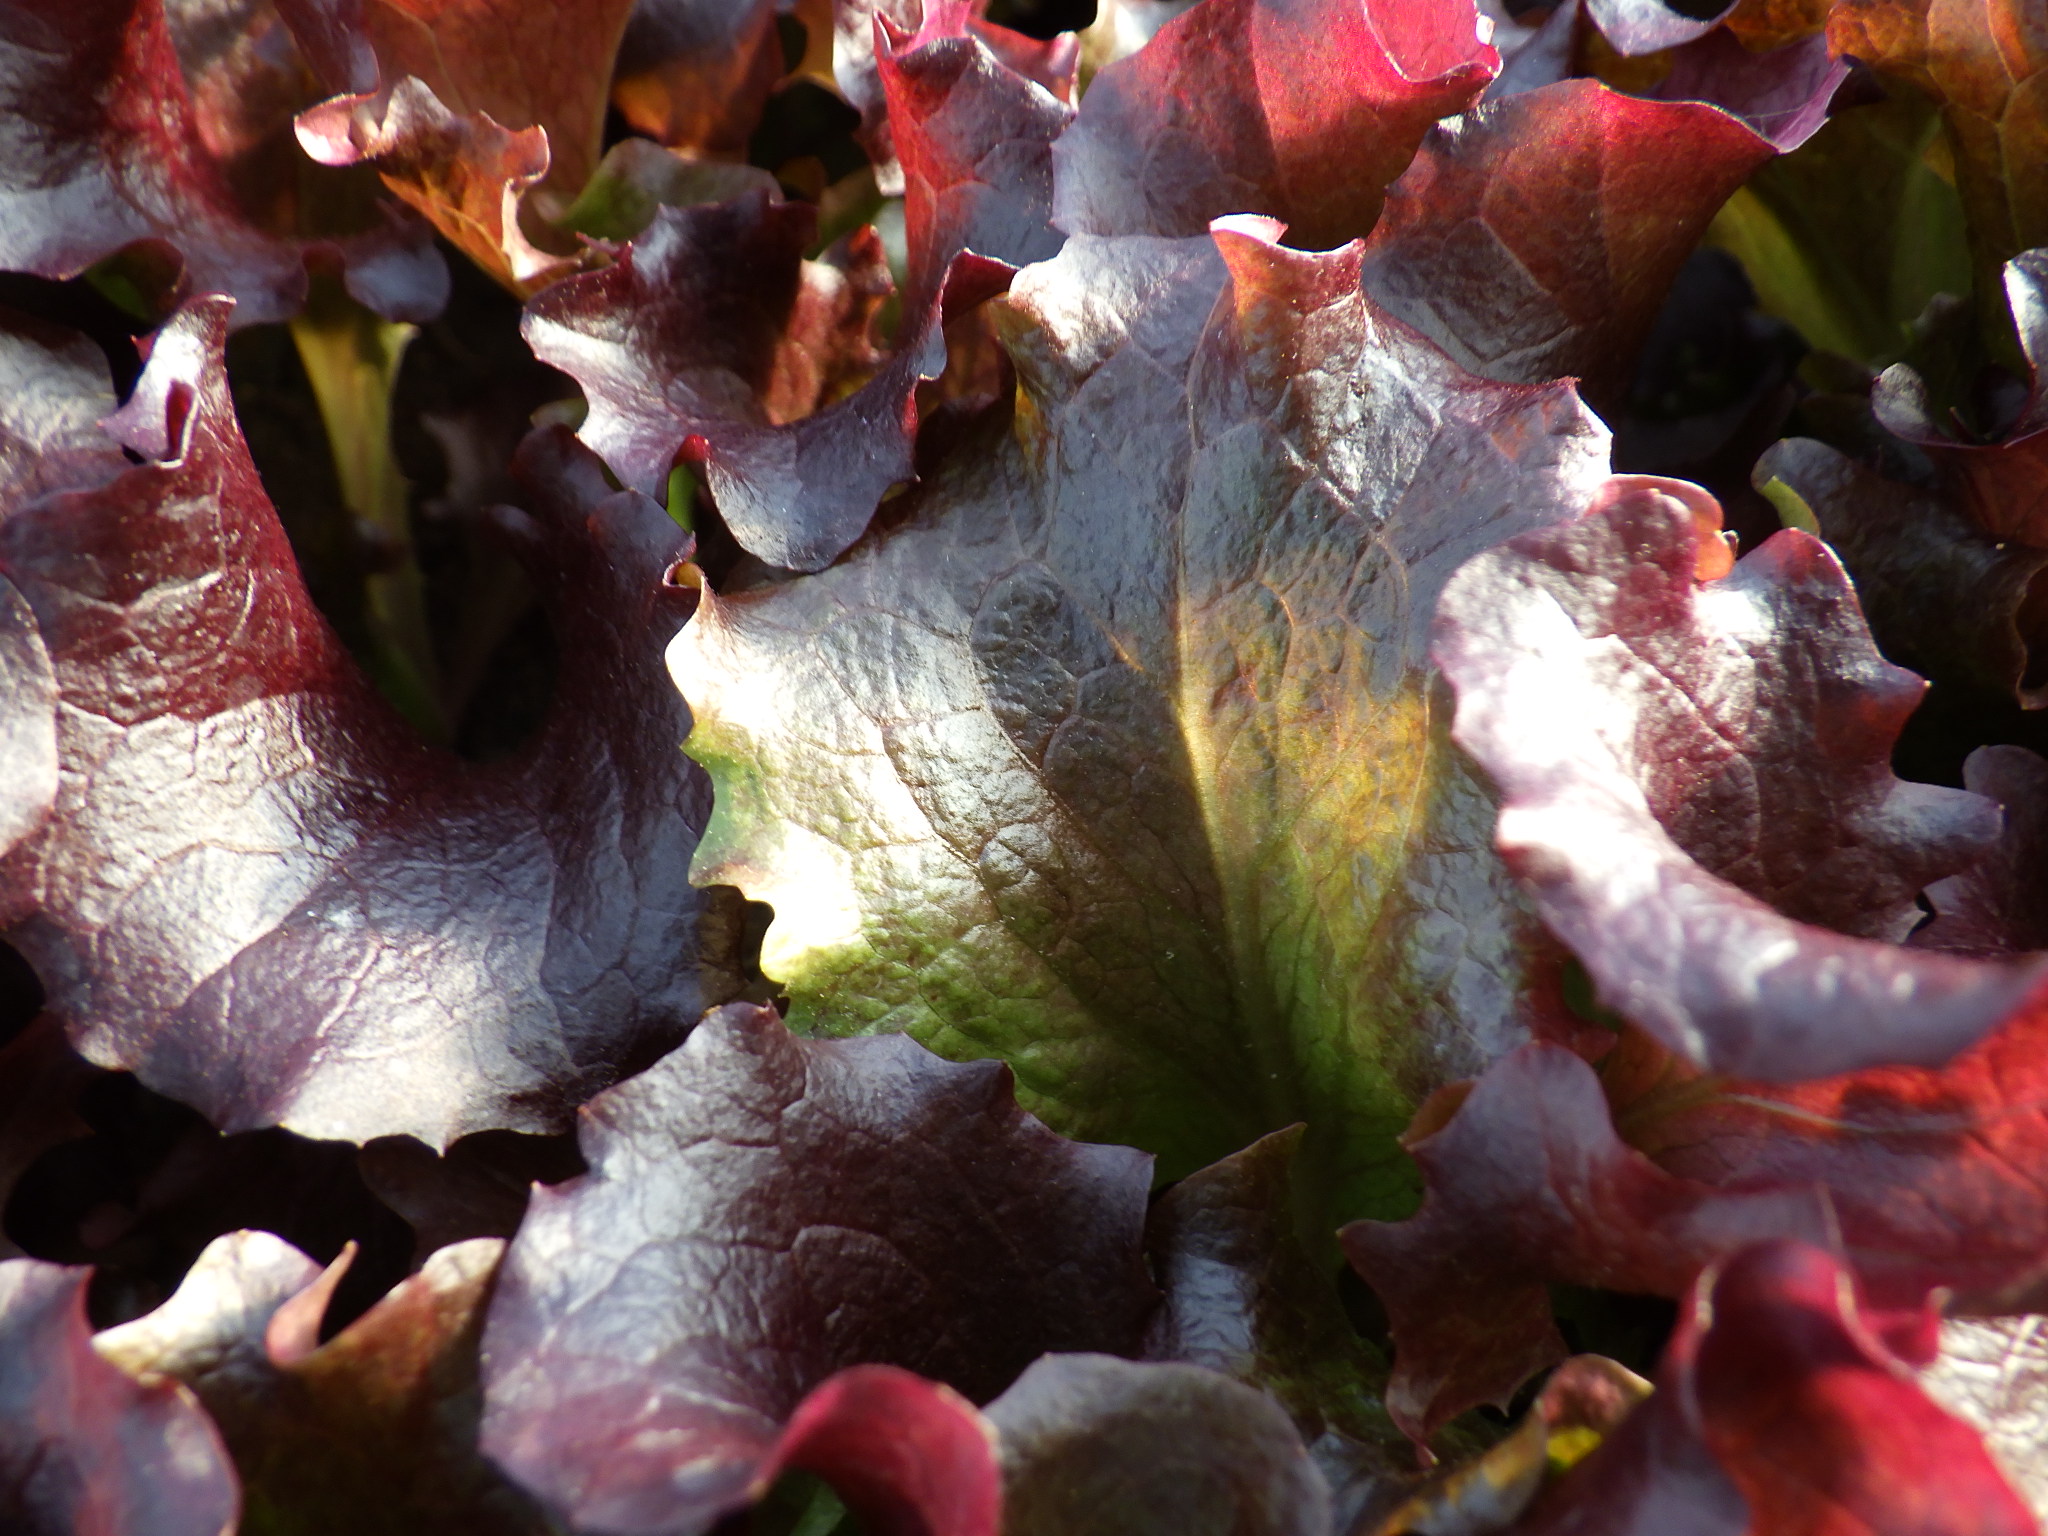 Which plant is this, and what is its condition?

lettuce, healthy
